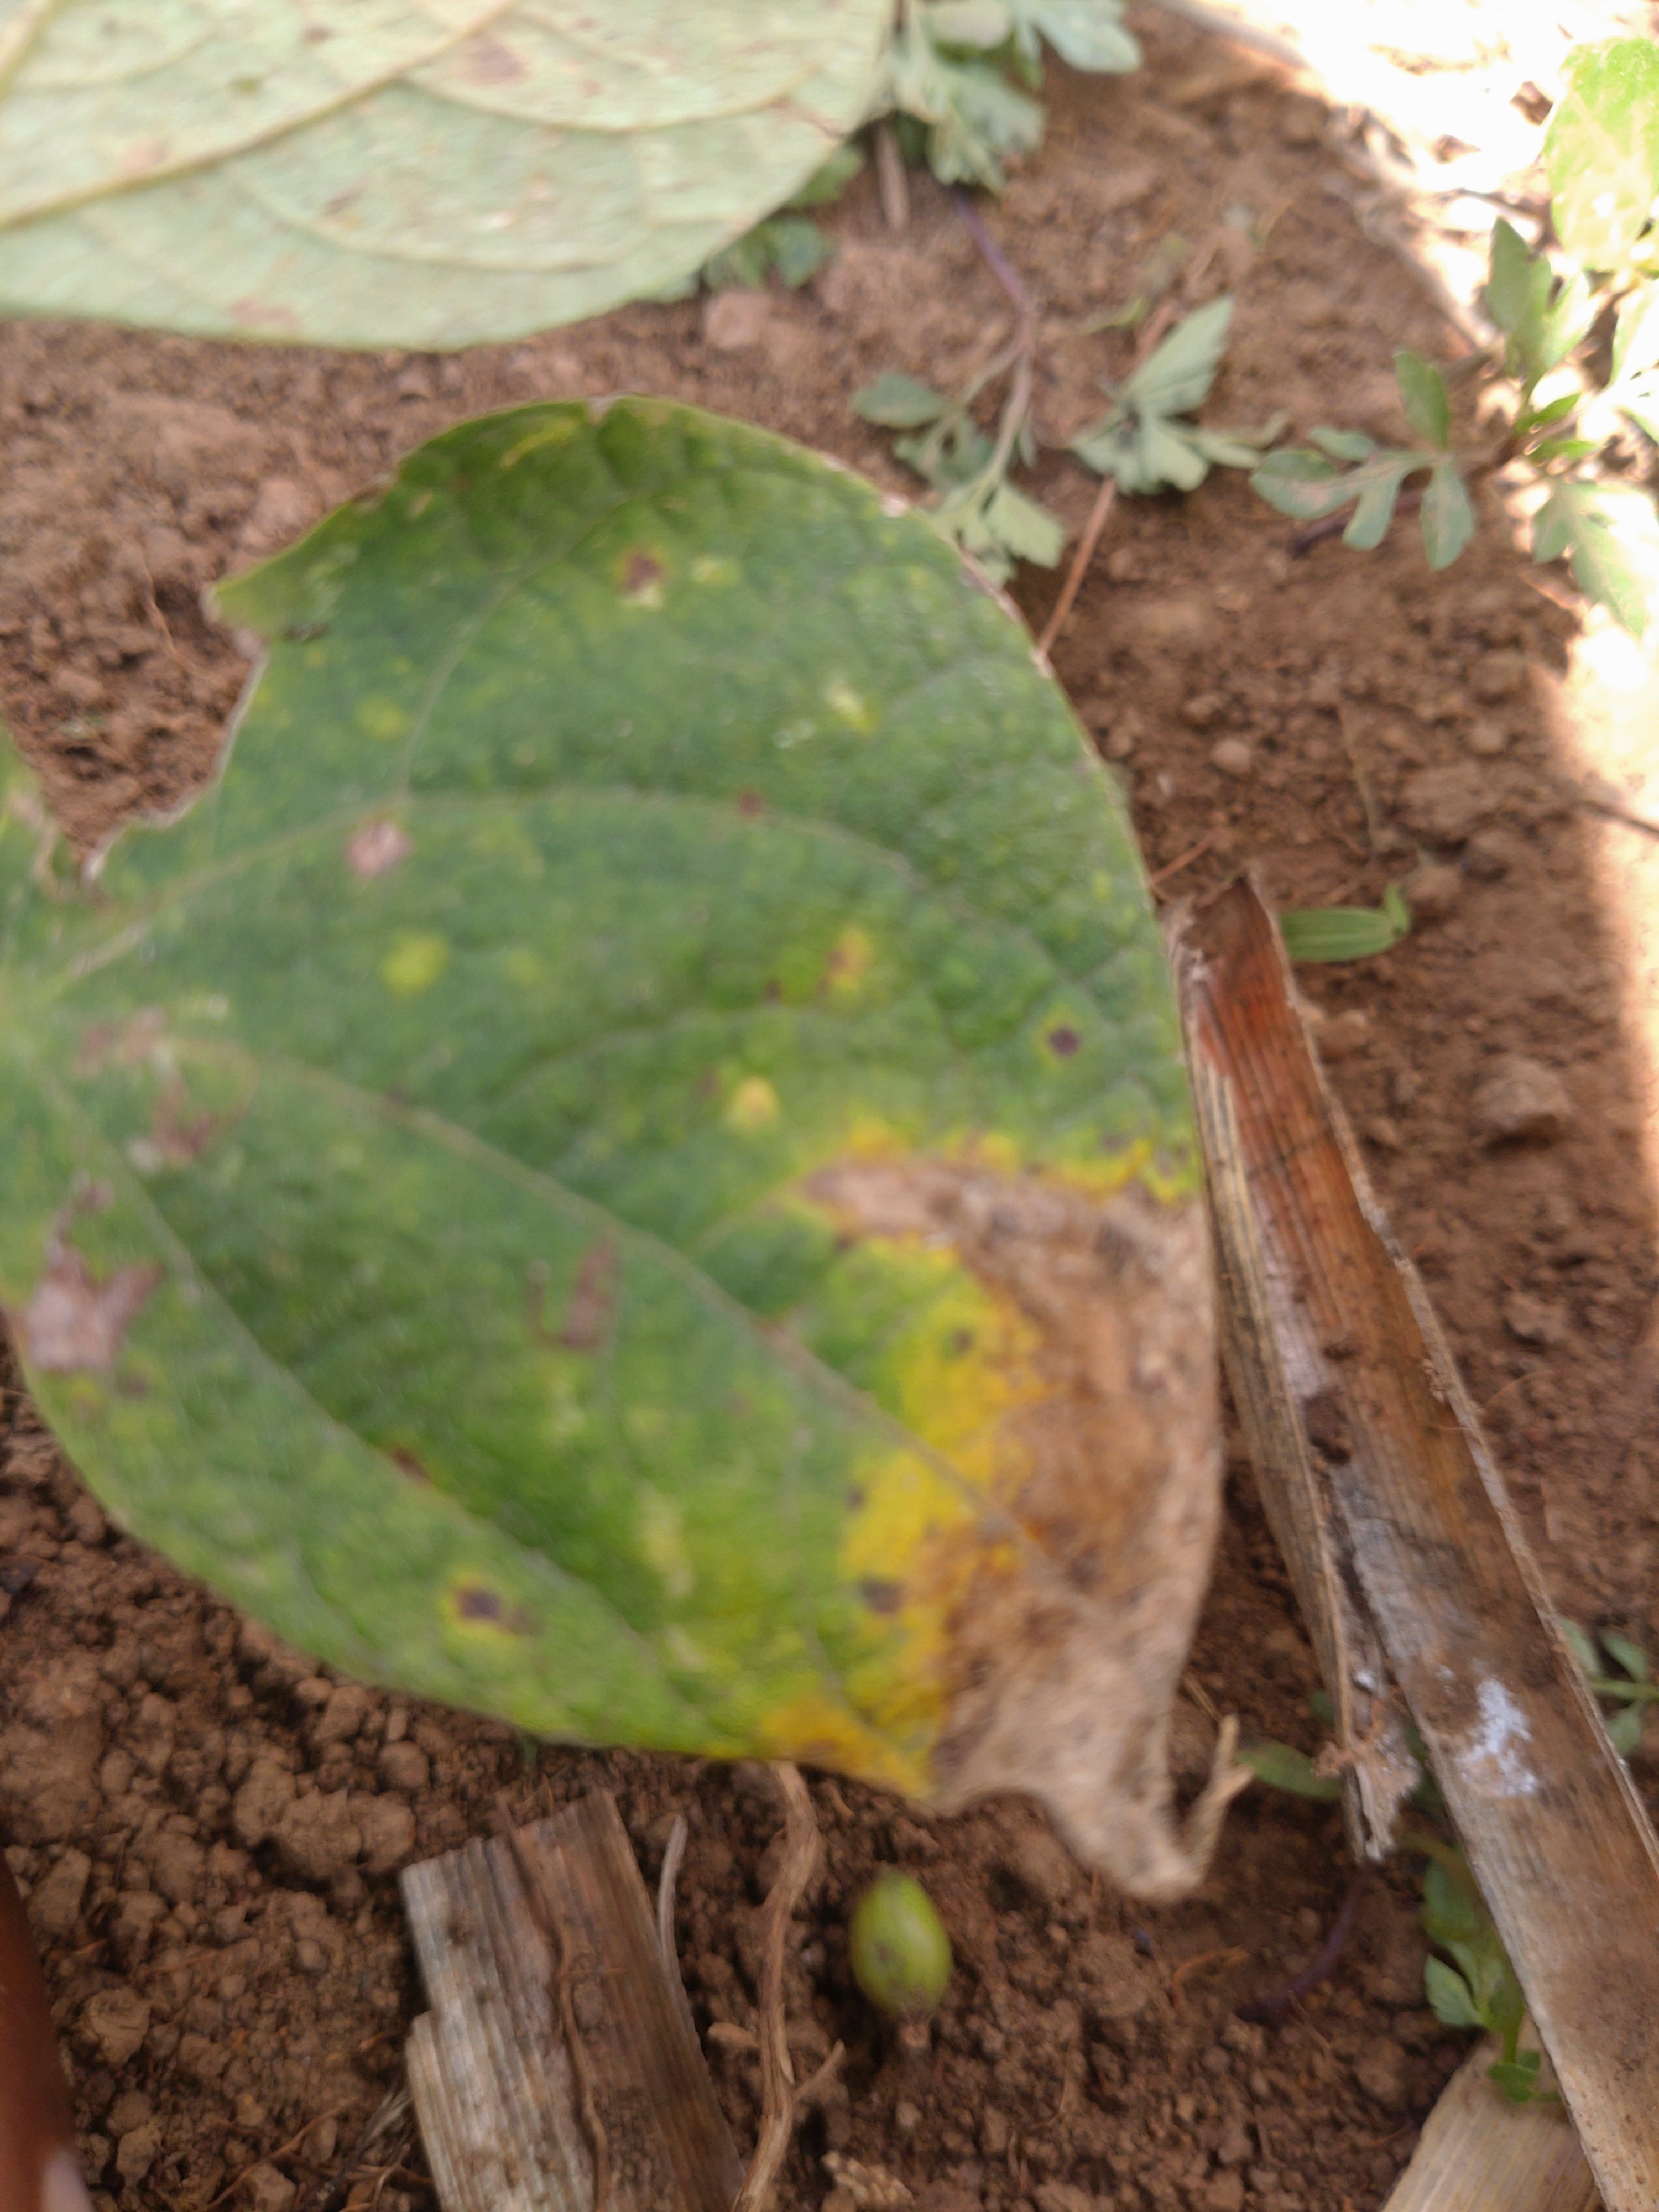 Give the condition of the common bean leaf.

rust
